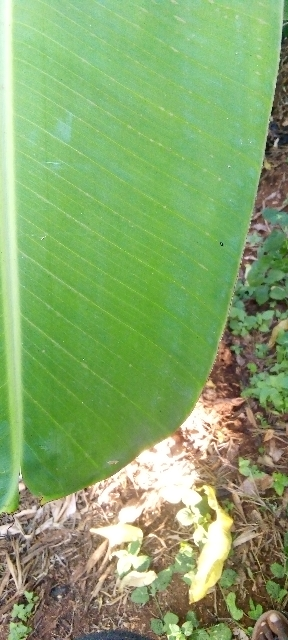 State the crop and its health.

banana, healthy
